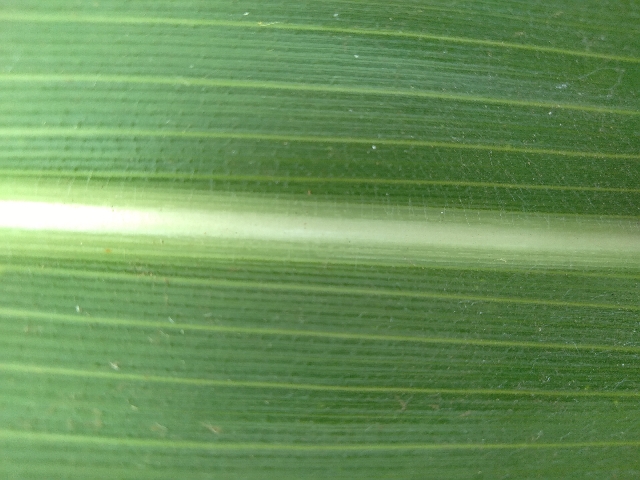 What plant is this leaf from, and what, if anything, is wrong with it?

maize, healthy
